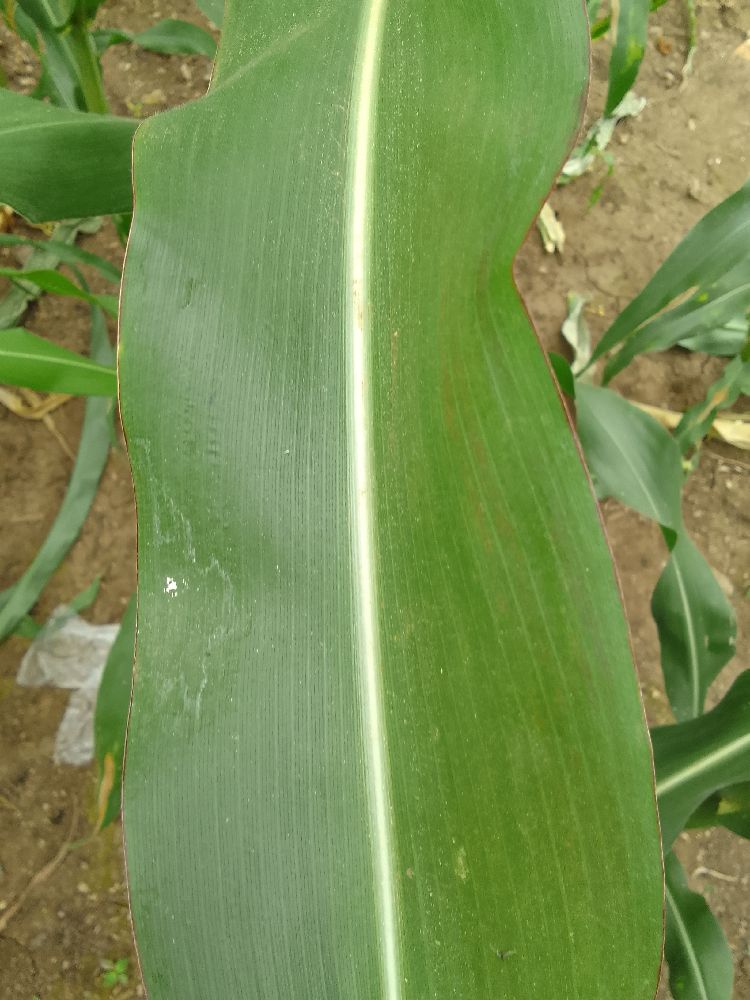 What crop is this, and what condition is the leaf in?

maize, healthy
